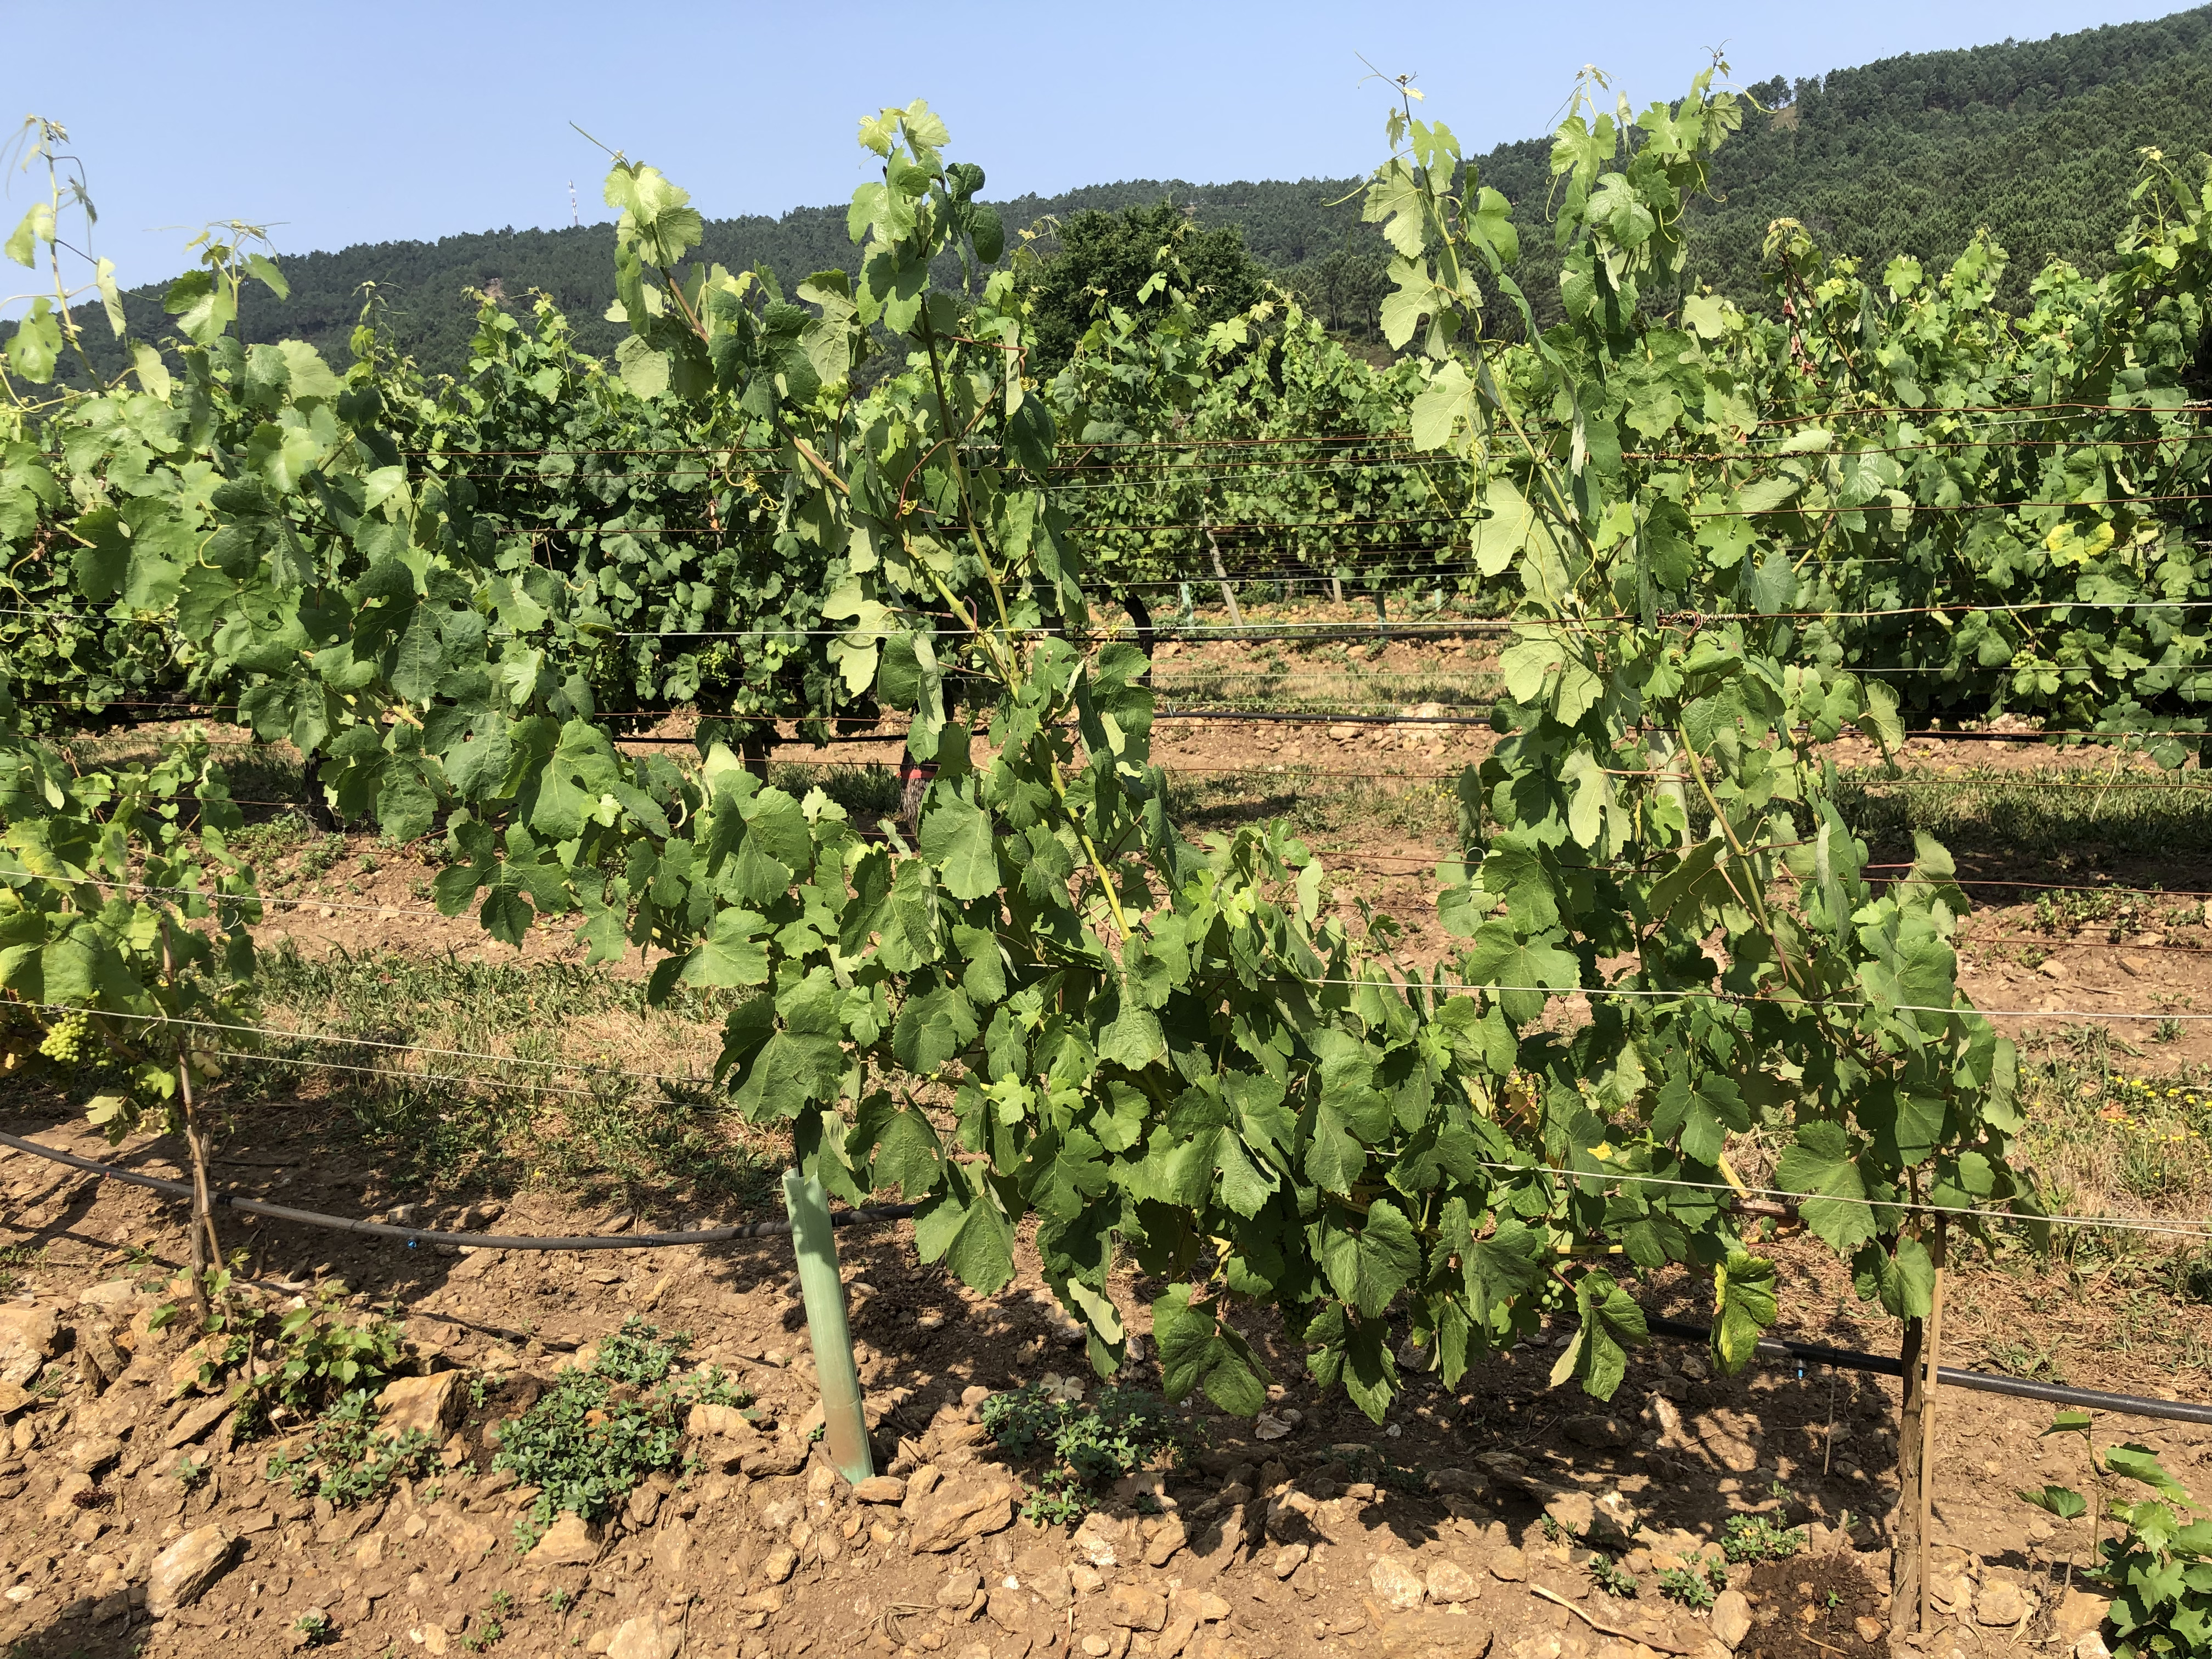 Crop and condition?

grapevine, not affected by esca disease
